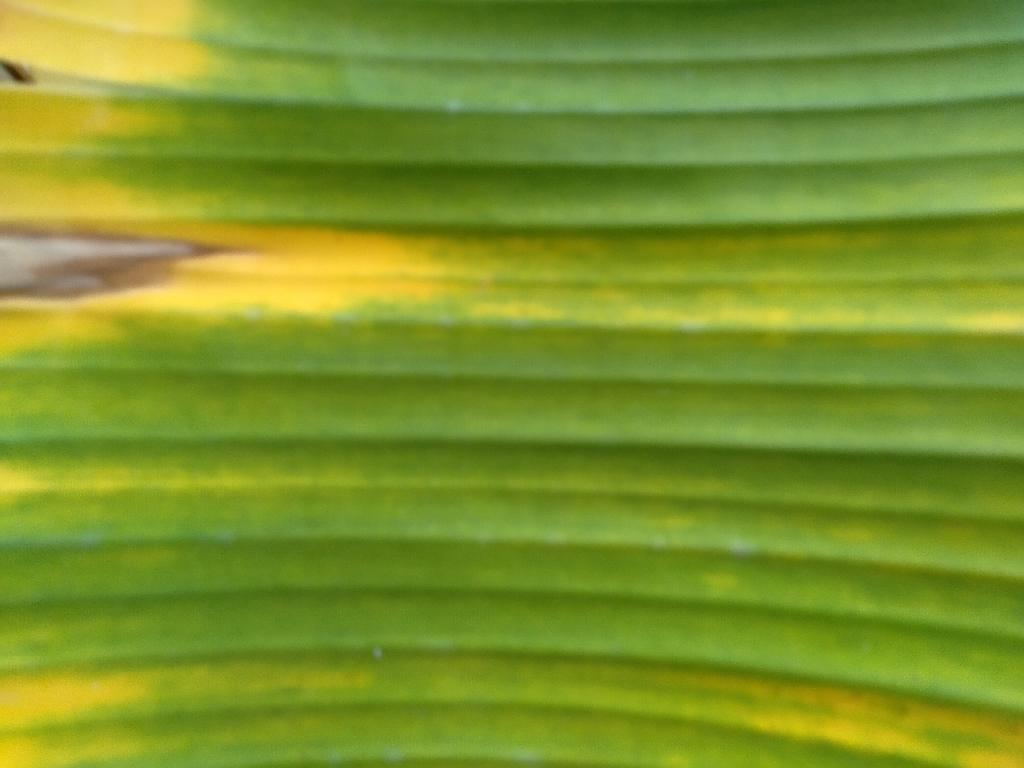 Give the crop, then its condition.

banana, fusarium wilt race 1
